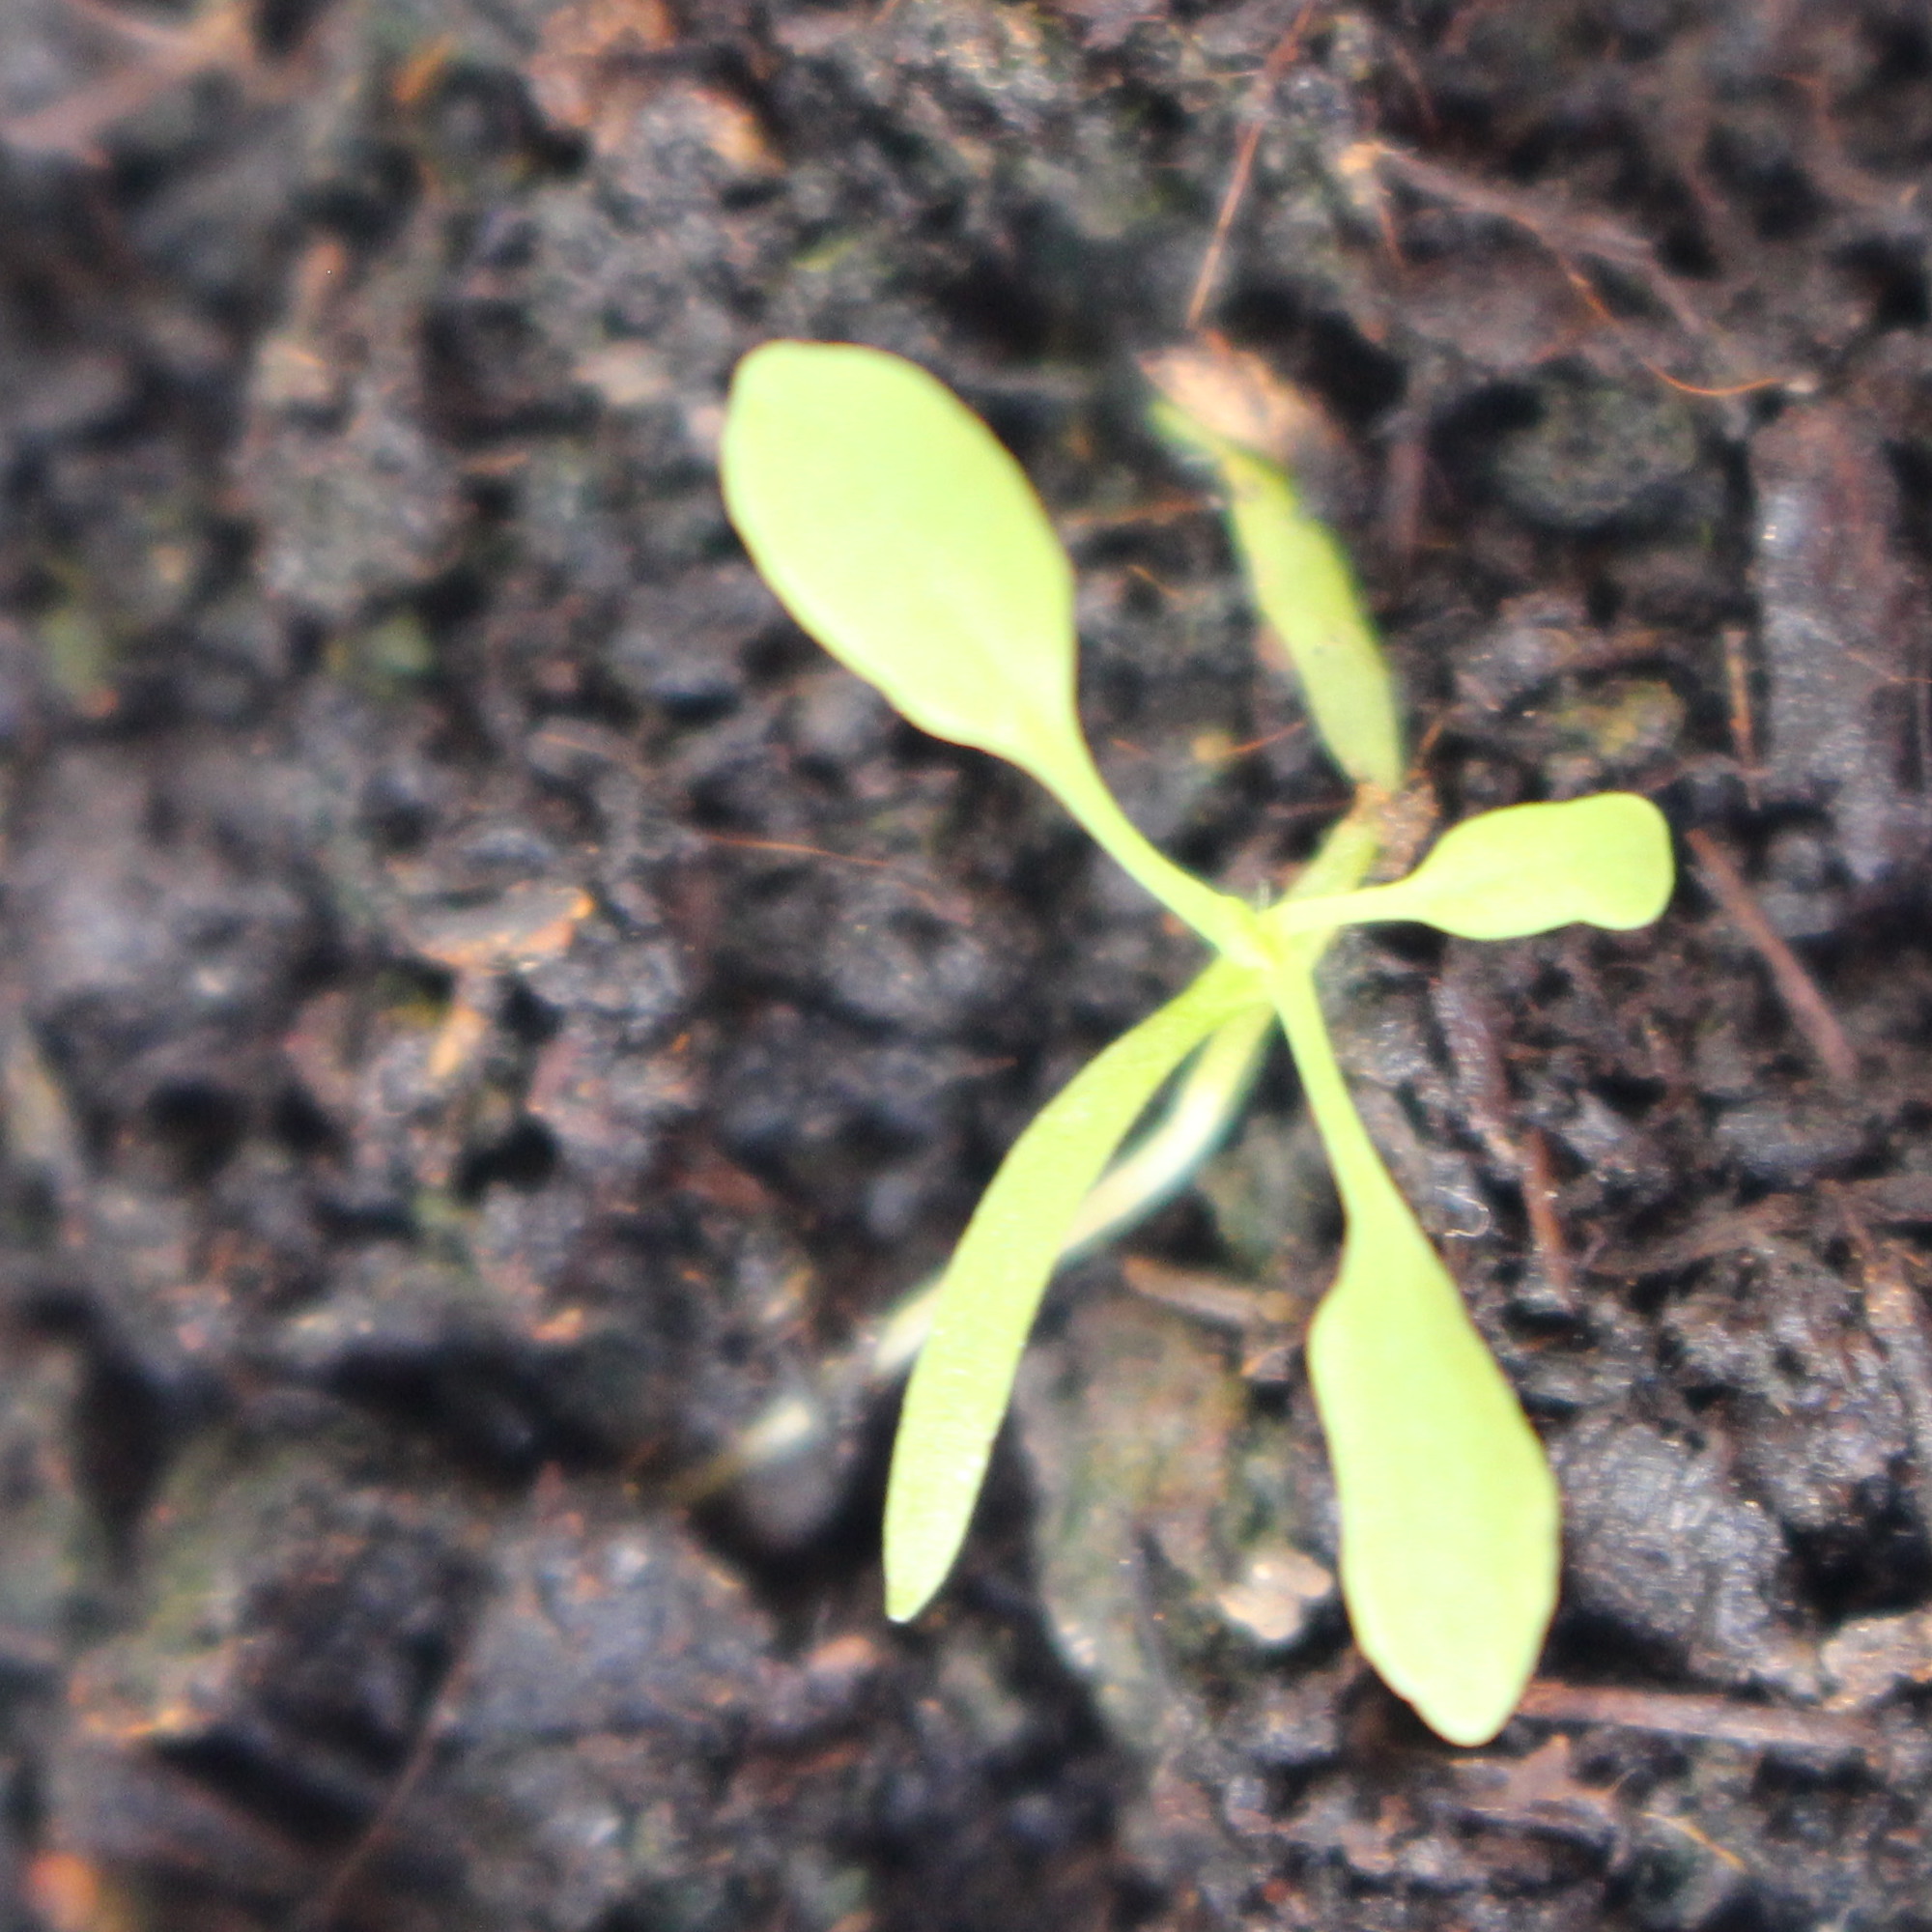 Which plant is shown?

Papaver rhoeas
